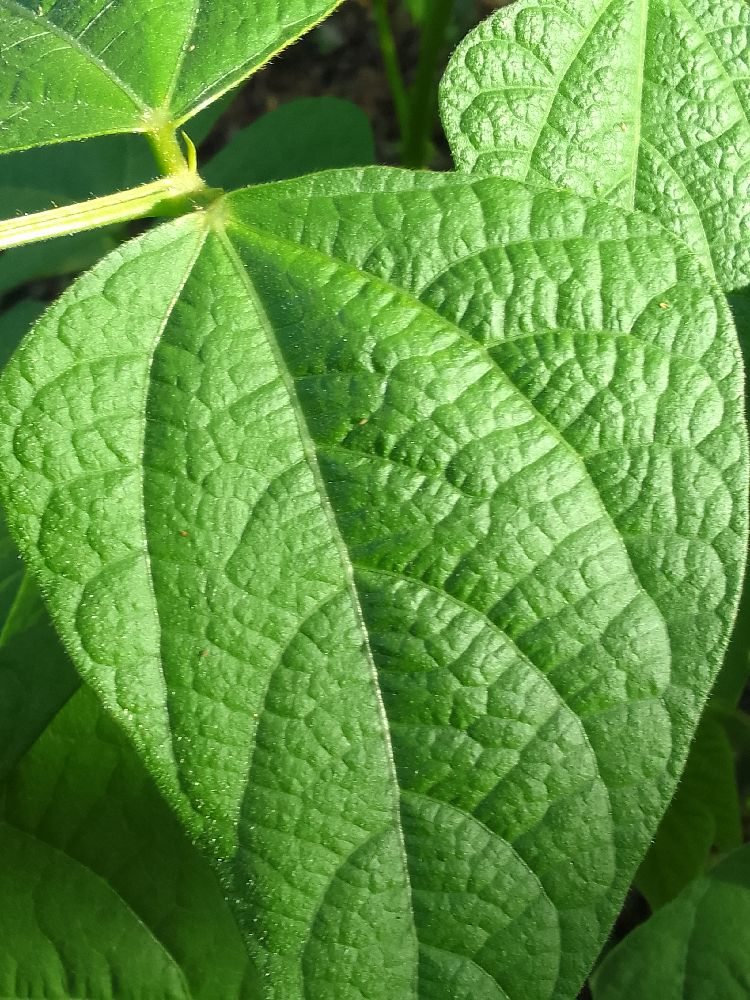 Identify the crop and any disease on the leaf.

common bean, healthy
